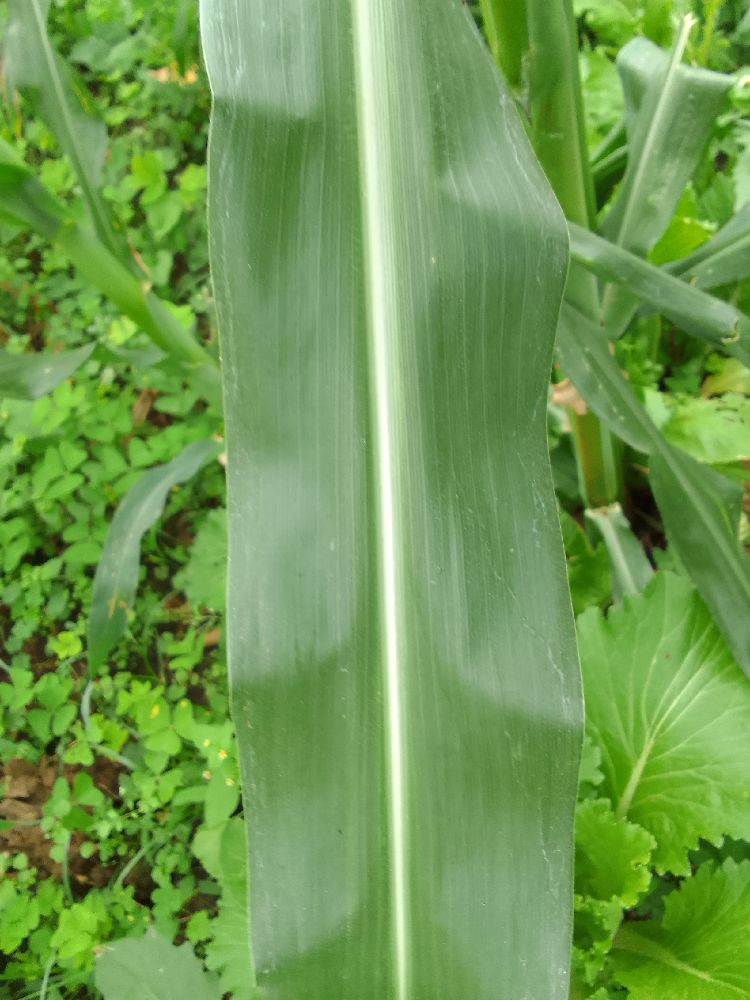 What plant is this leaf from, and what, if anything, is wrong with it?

maize, healthy
